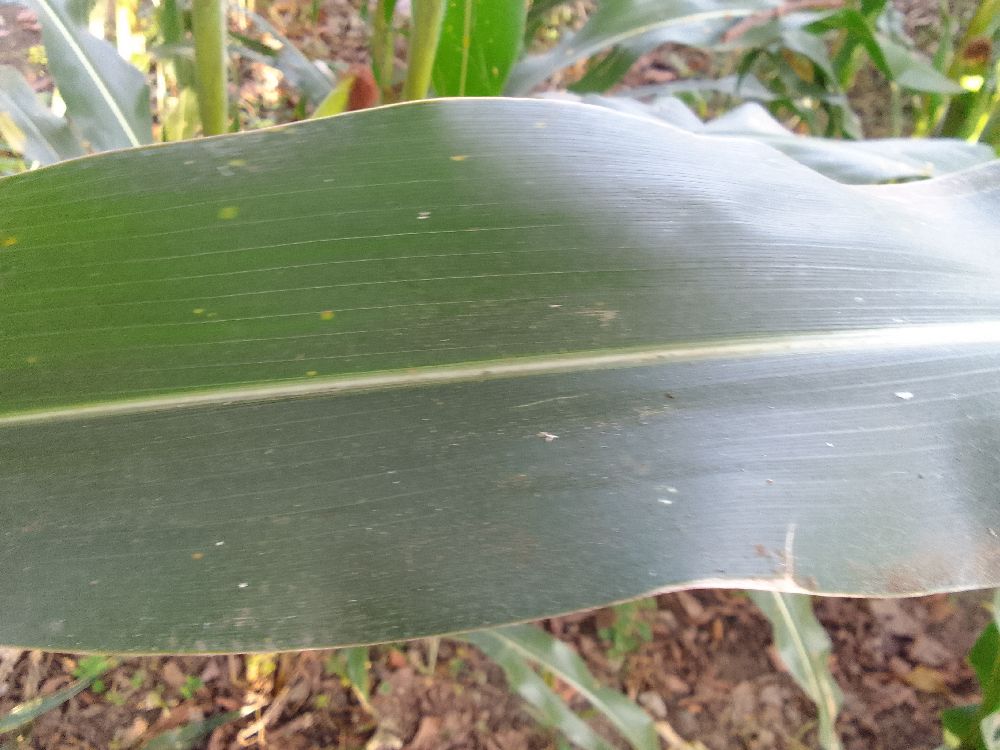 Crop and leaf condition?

maize, healthy
